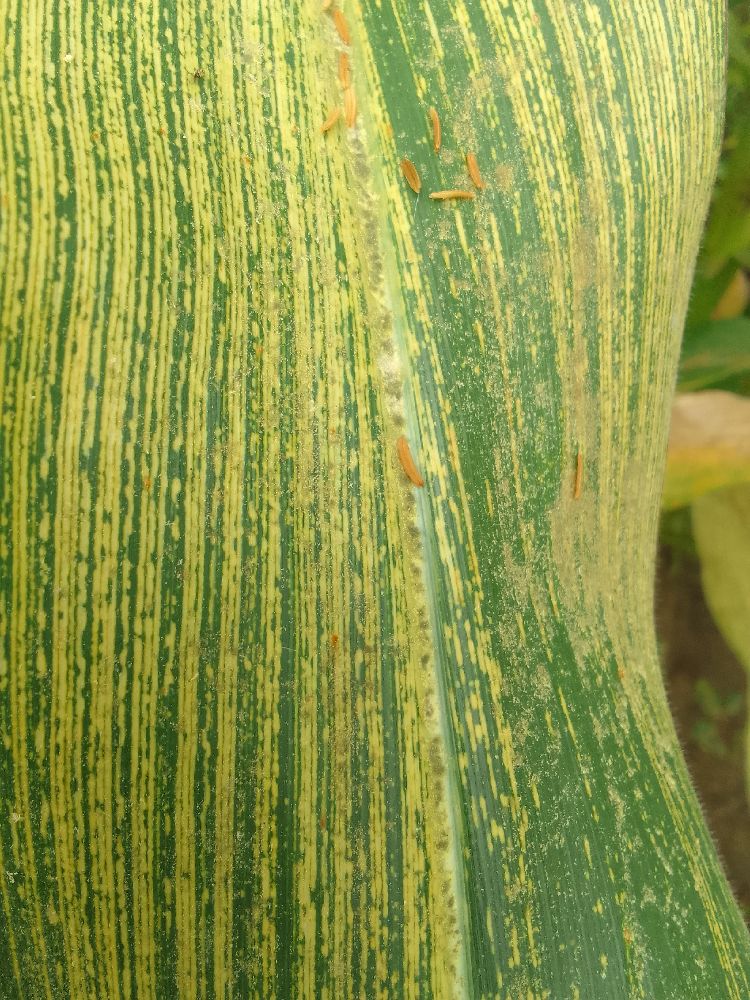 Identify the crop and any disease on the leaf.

maize, maize streak virus
